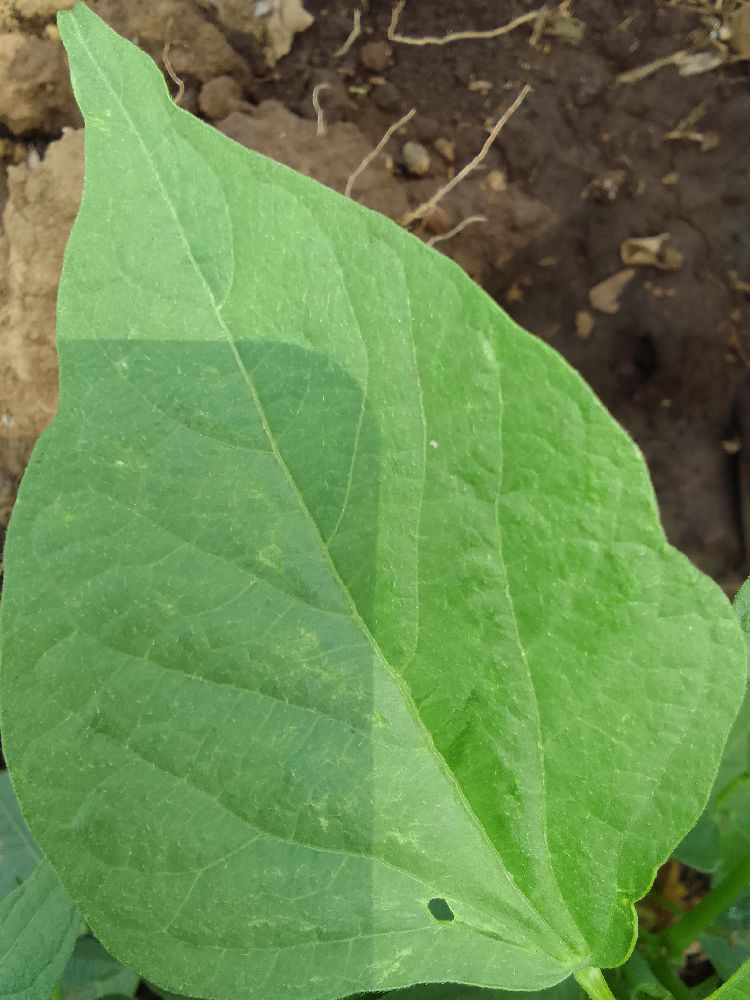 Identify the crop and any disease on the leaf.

common bean, healthy
